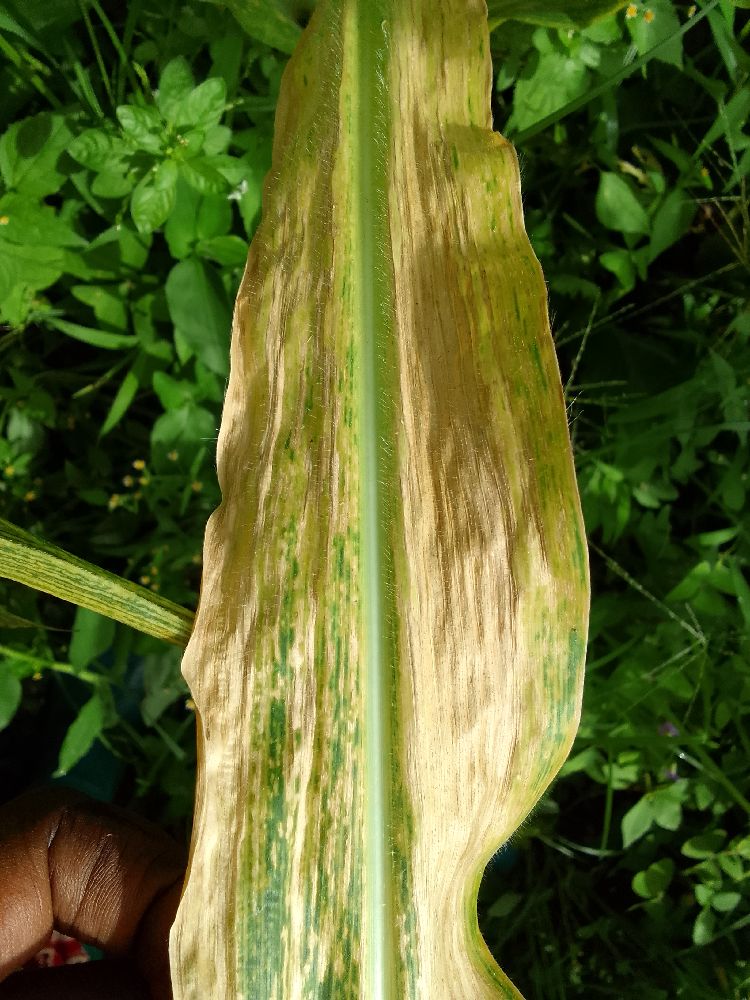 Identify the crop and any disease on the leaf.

maize, maize lethal necrosis
